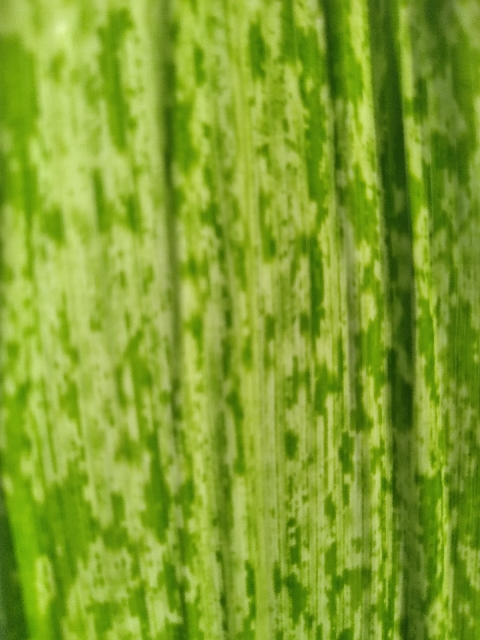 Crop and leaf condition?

maize, maize lethal necrosis
